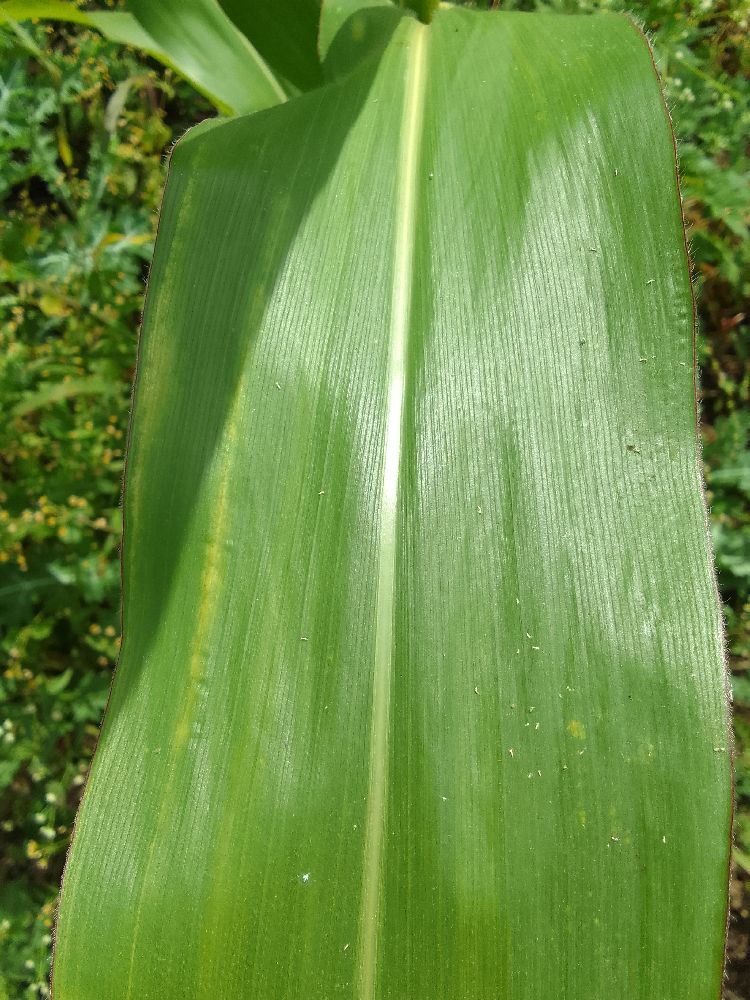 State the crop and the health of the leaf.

maize, healthy
